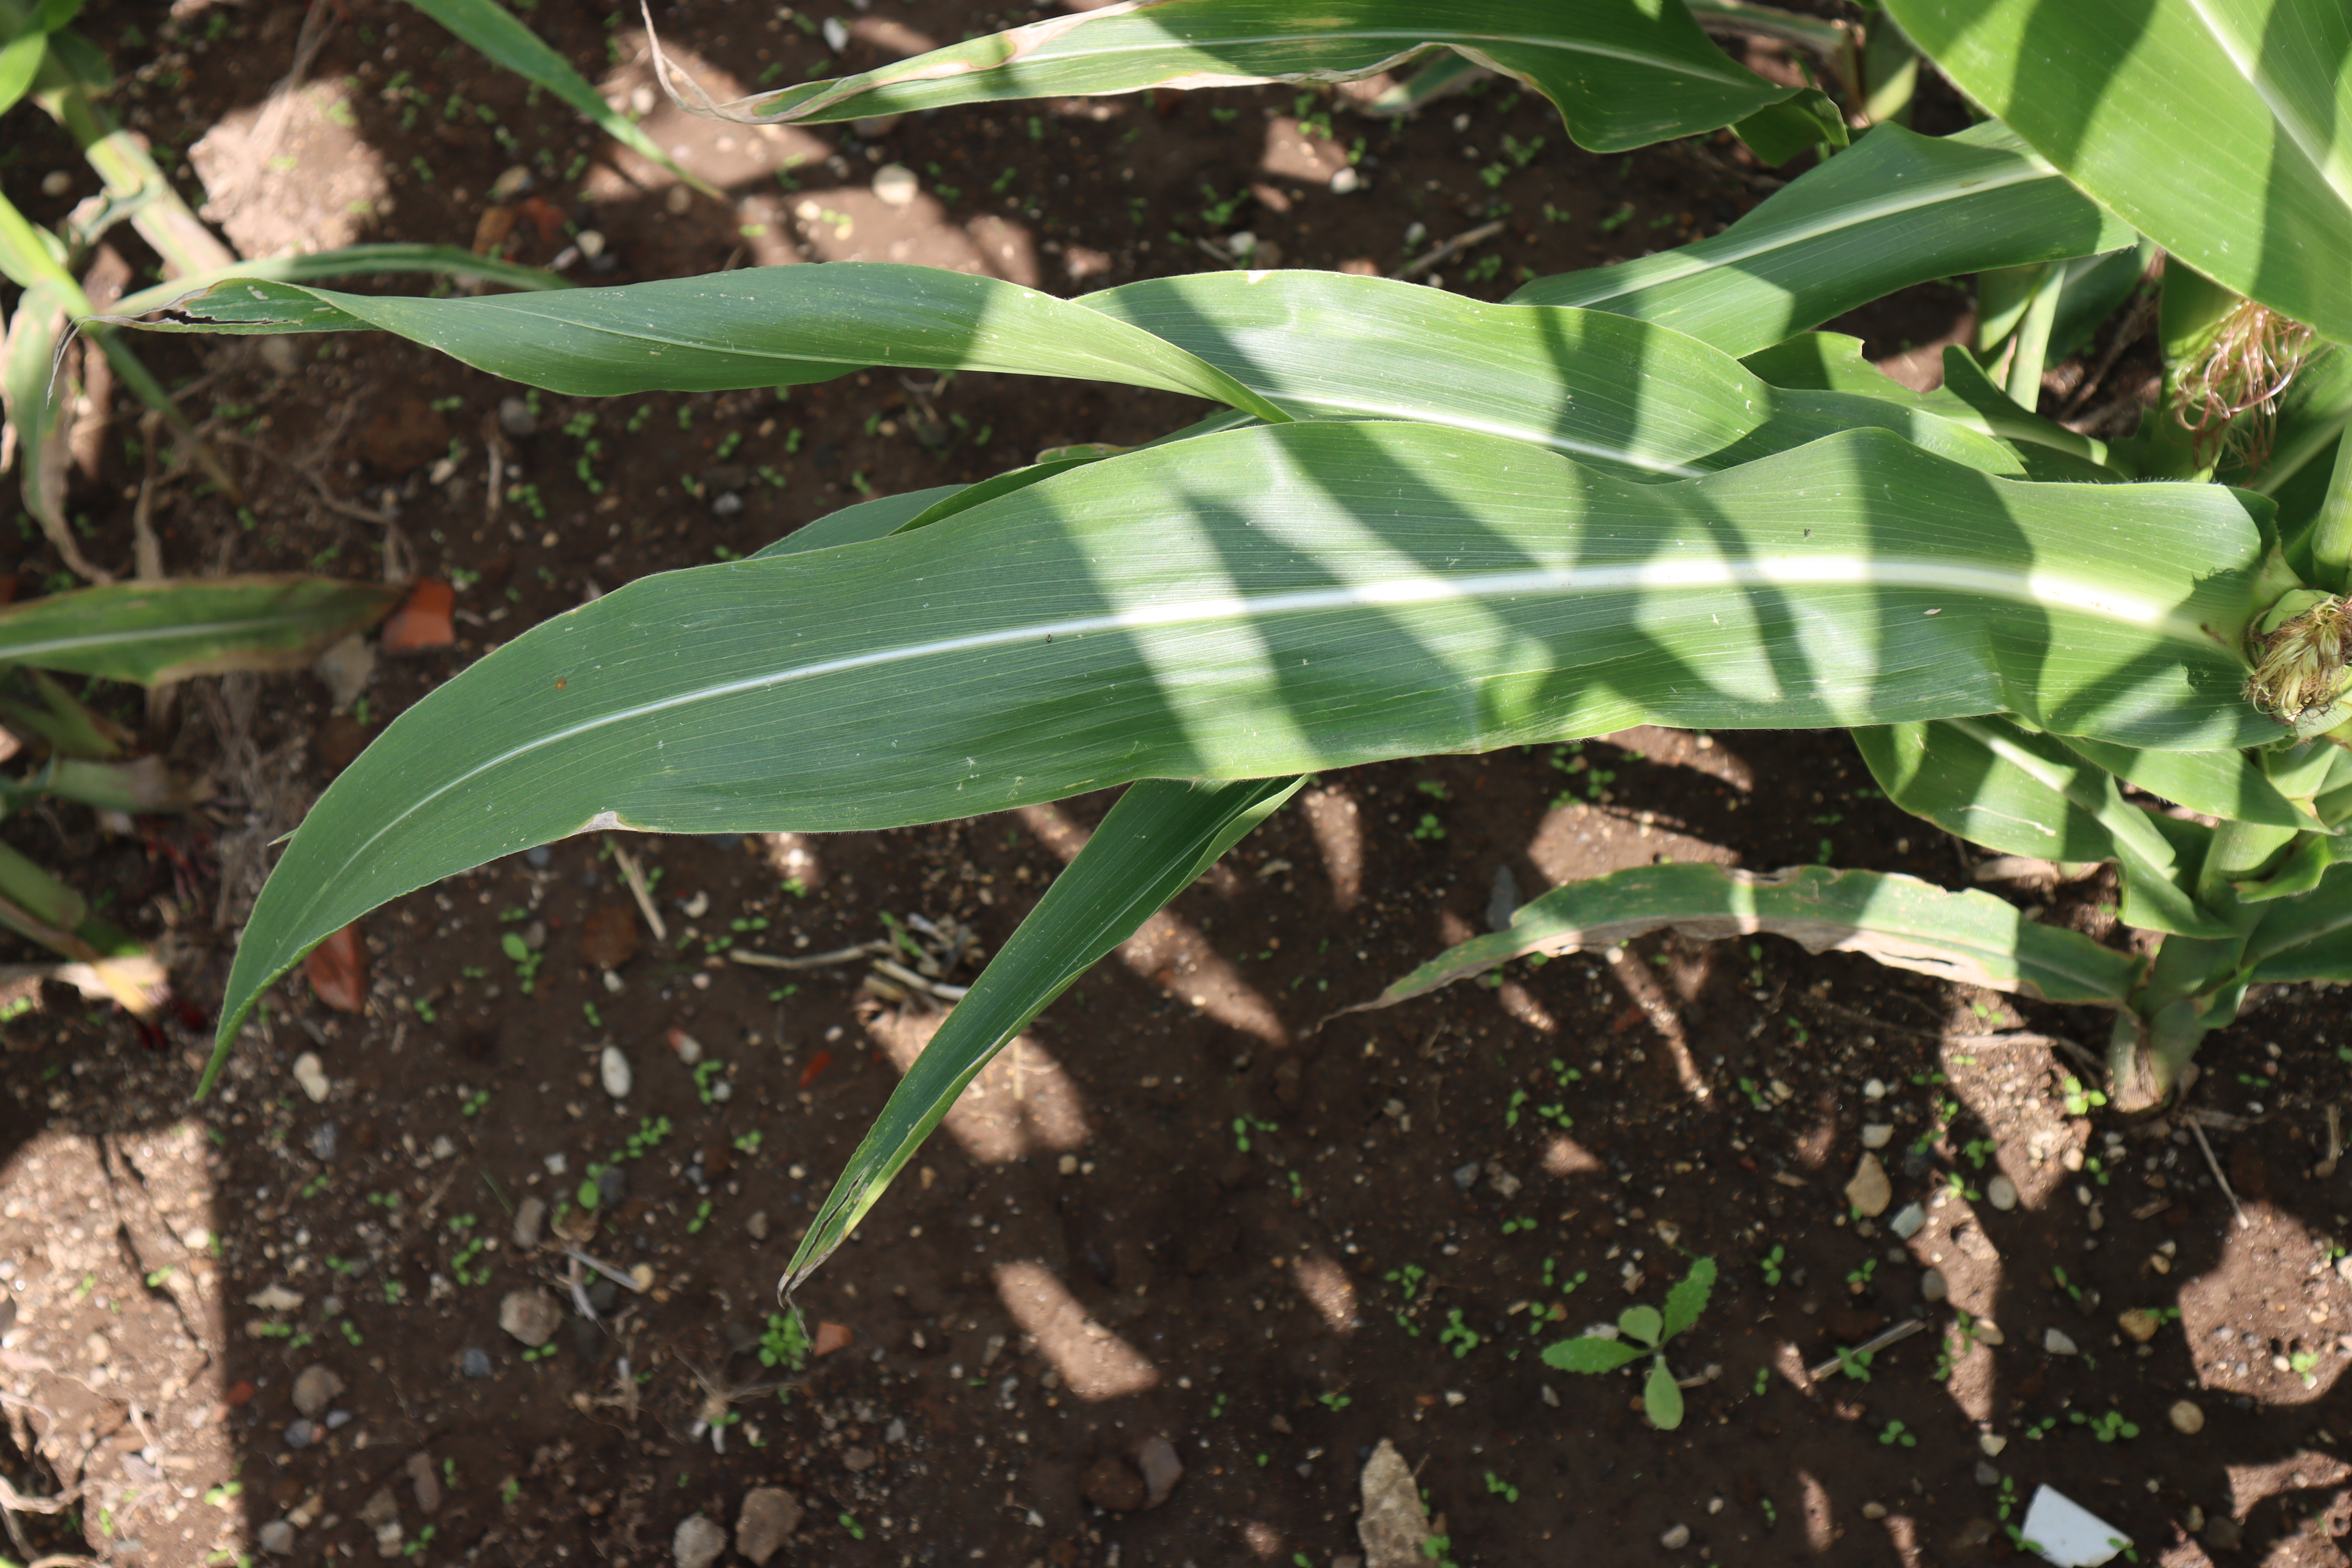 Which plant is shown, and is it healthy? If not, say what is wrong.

corn, healthy
